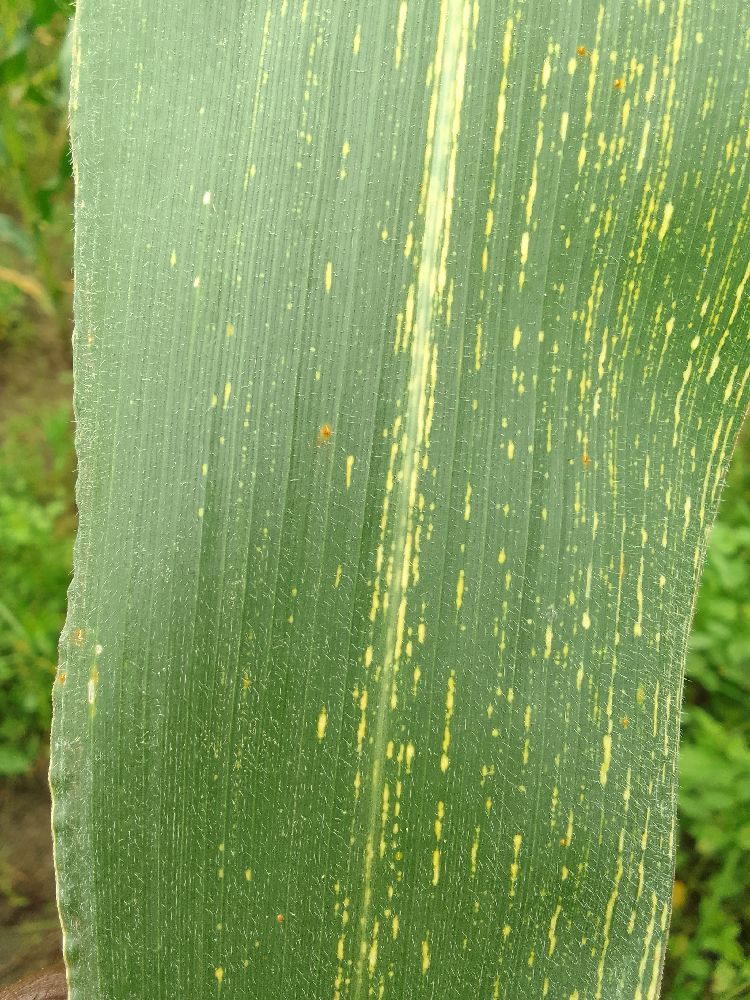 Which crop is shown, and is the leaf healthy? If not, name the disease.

maize, maize streak virus
